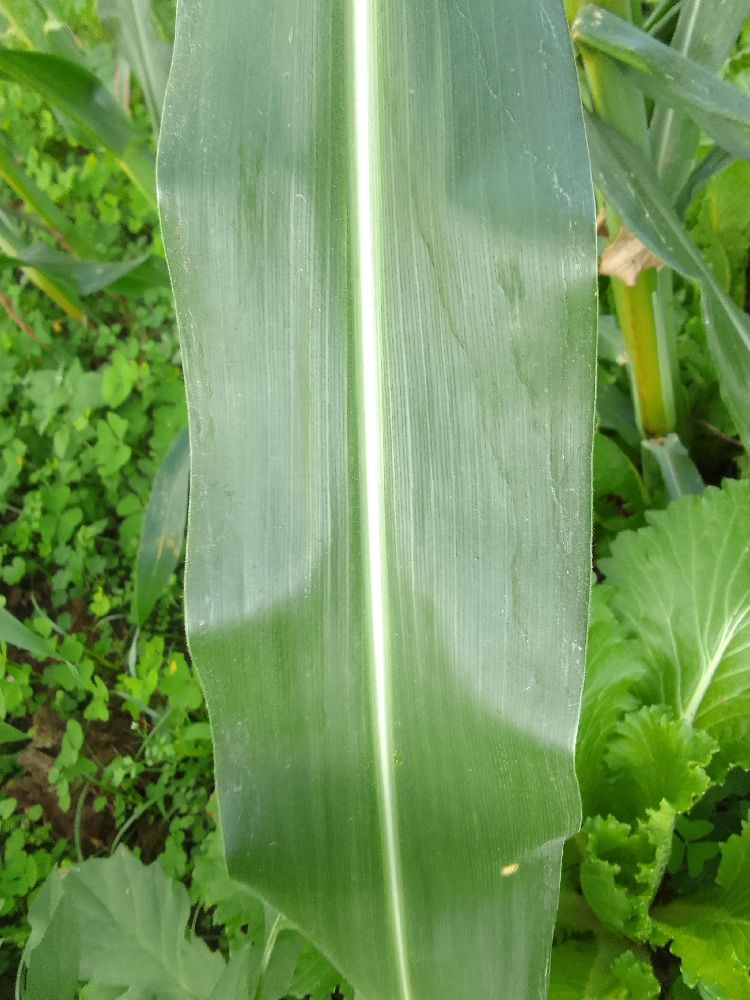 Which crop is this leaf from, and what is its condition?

maize, healthy
